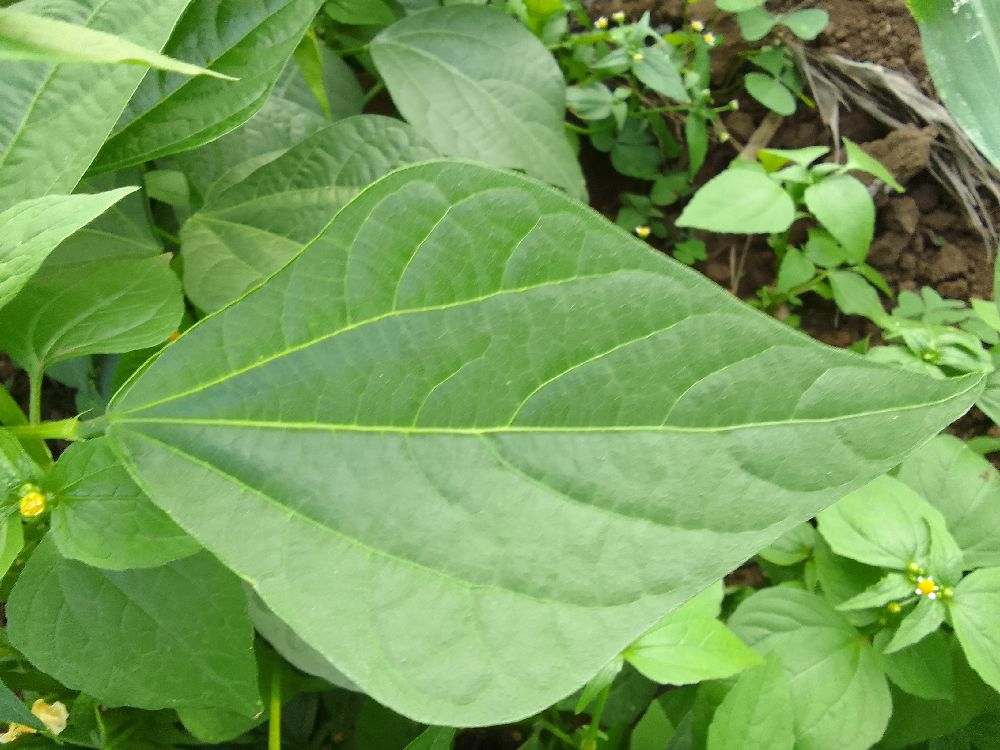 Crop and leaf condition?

common bean, healthy
